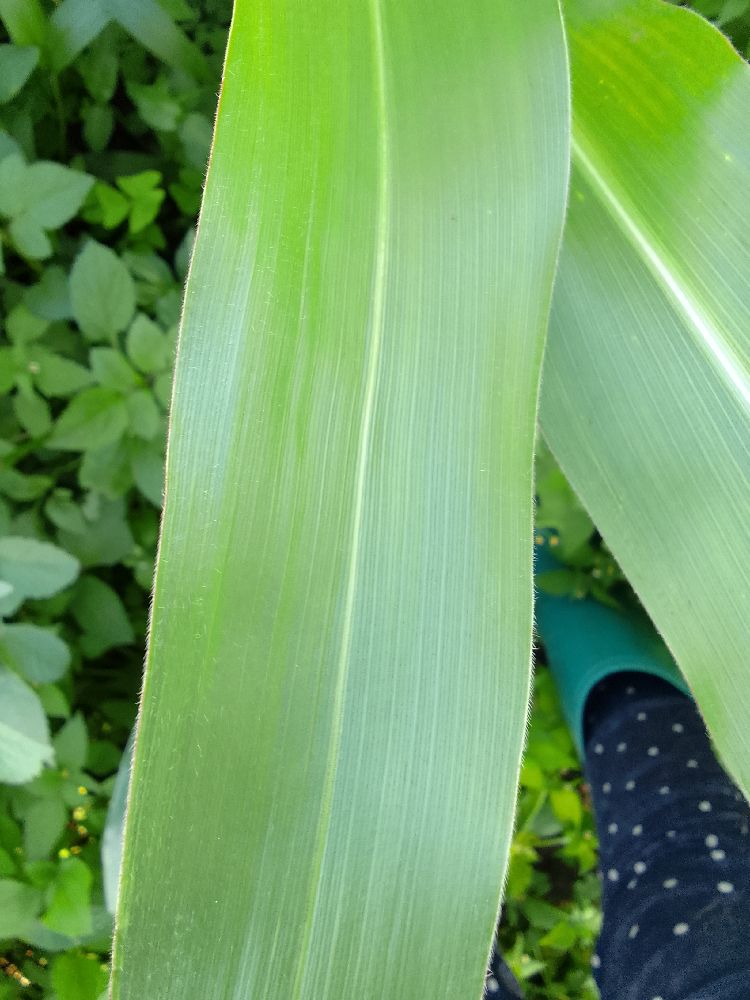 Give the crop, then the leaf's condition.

maize, healthy
